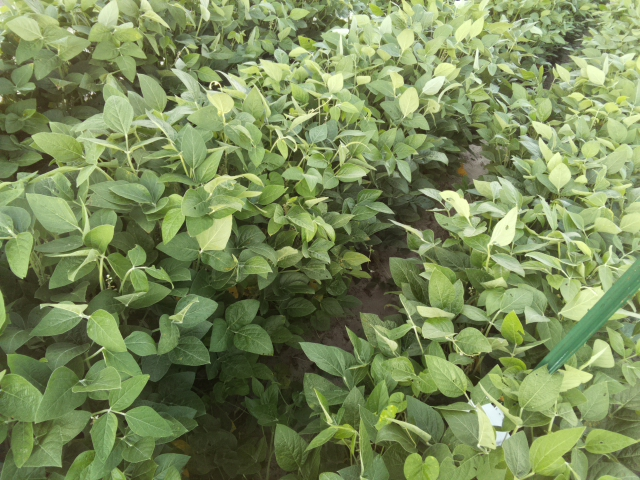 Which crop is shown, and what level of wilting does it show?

soybean, leaflets folding inward at secondary pulvinus with no turgor loss in leaflets or petioles
